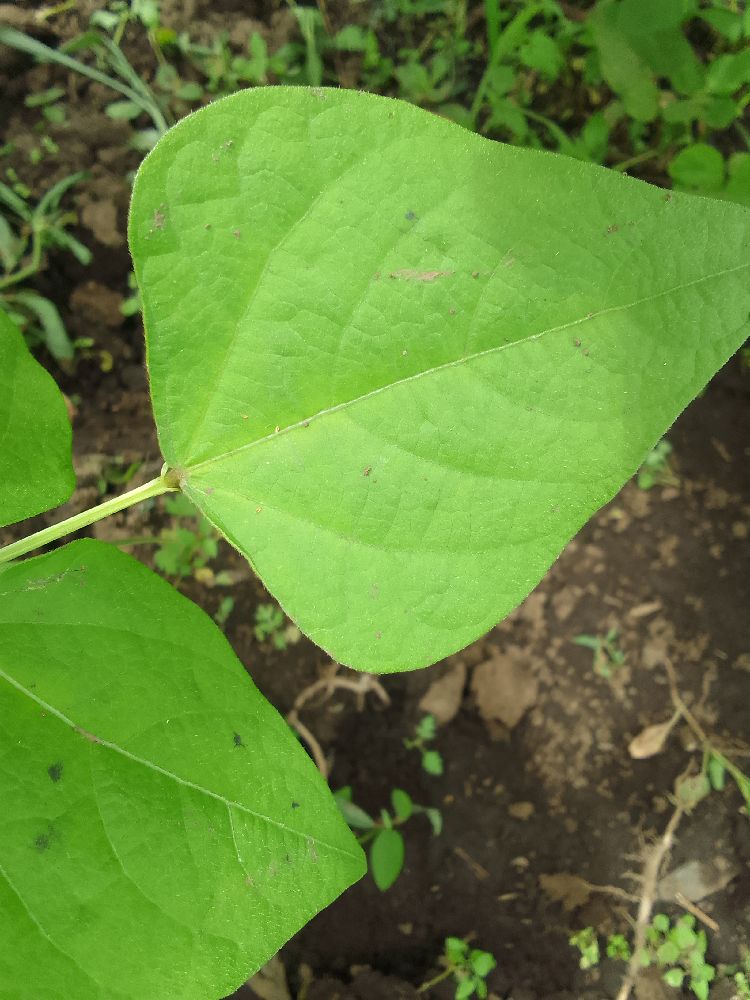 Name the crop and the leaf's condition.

common bean, healthy
